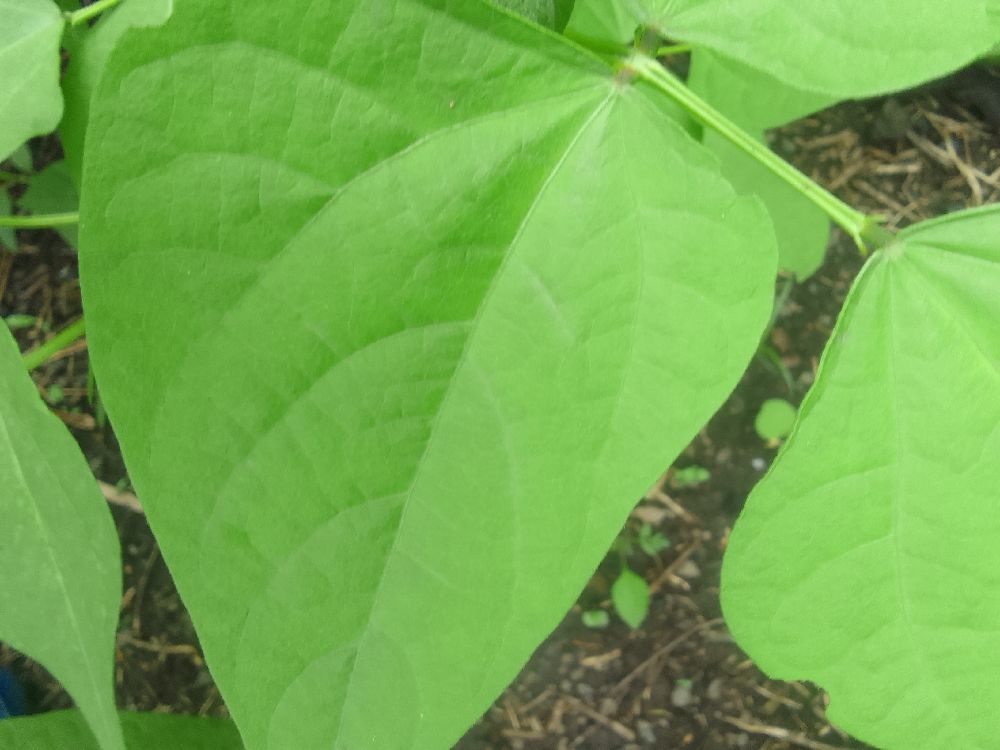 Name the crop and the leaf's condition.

common bean, healthy
